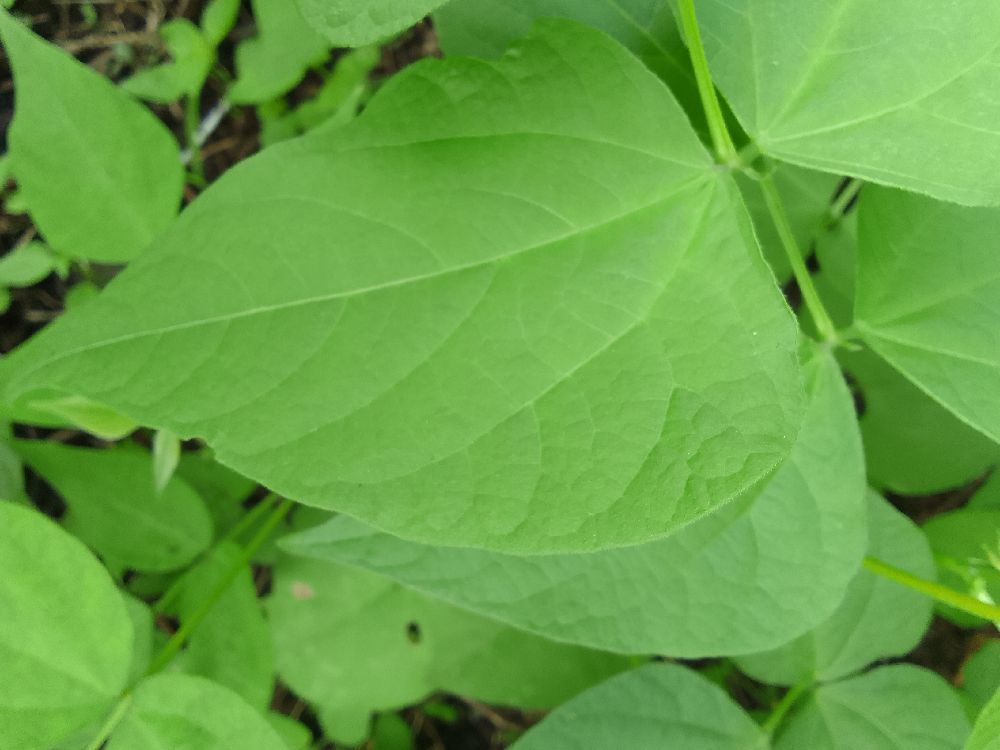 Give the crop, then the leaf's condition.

common bean, healthy
